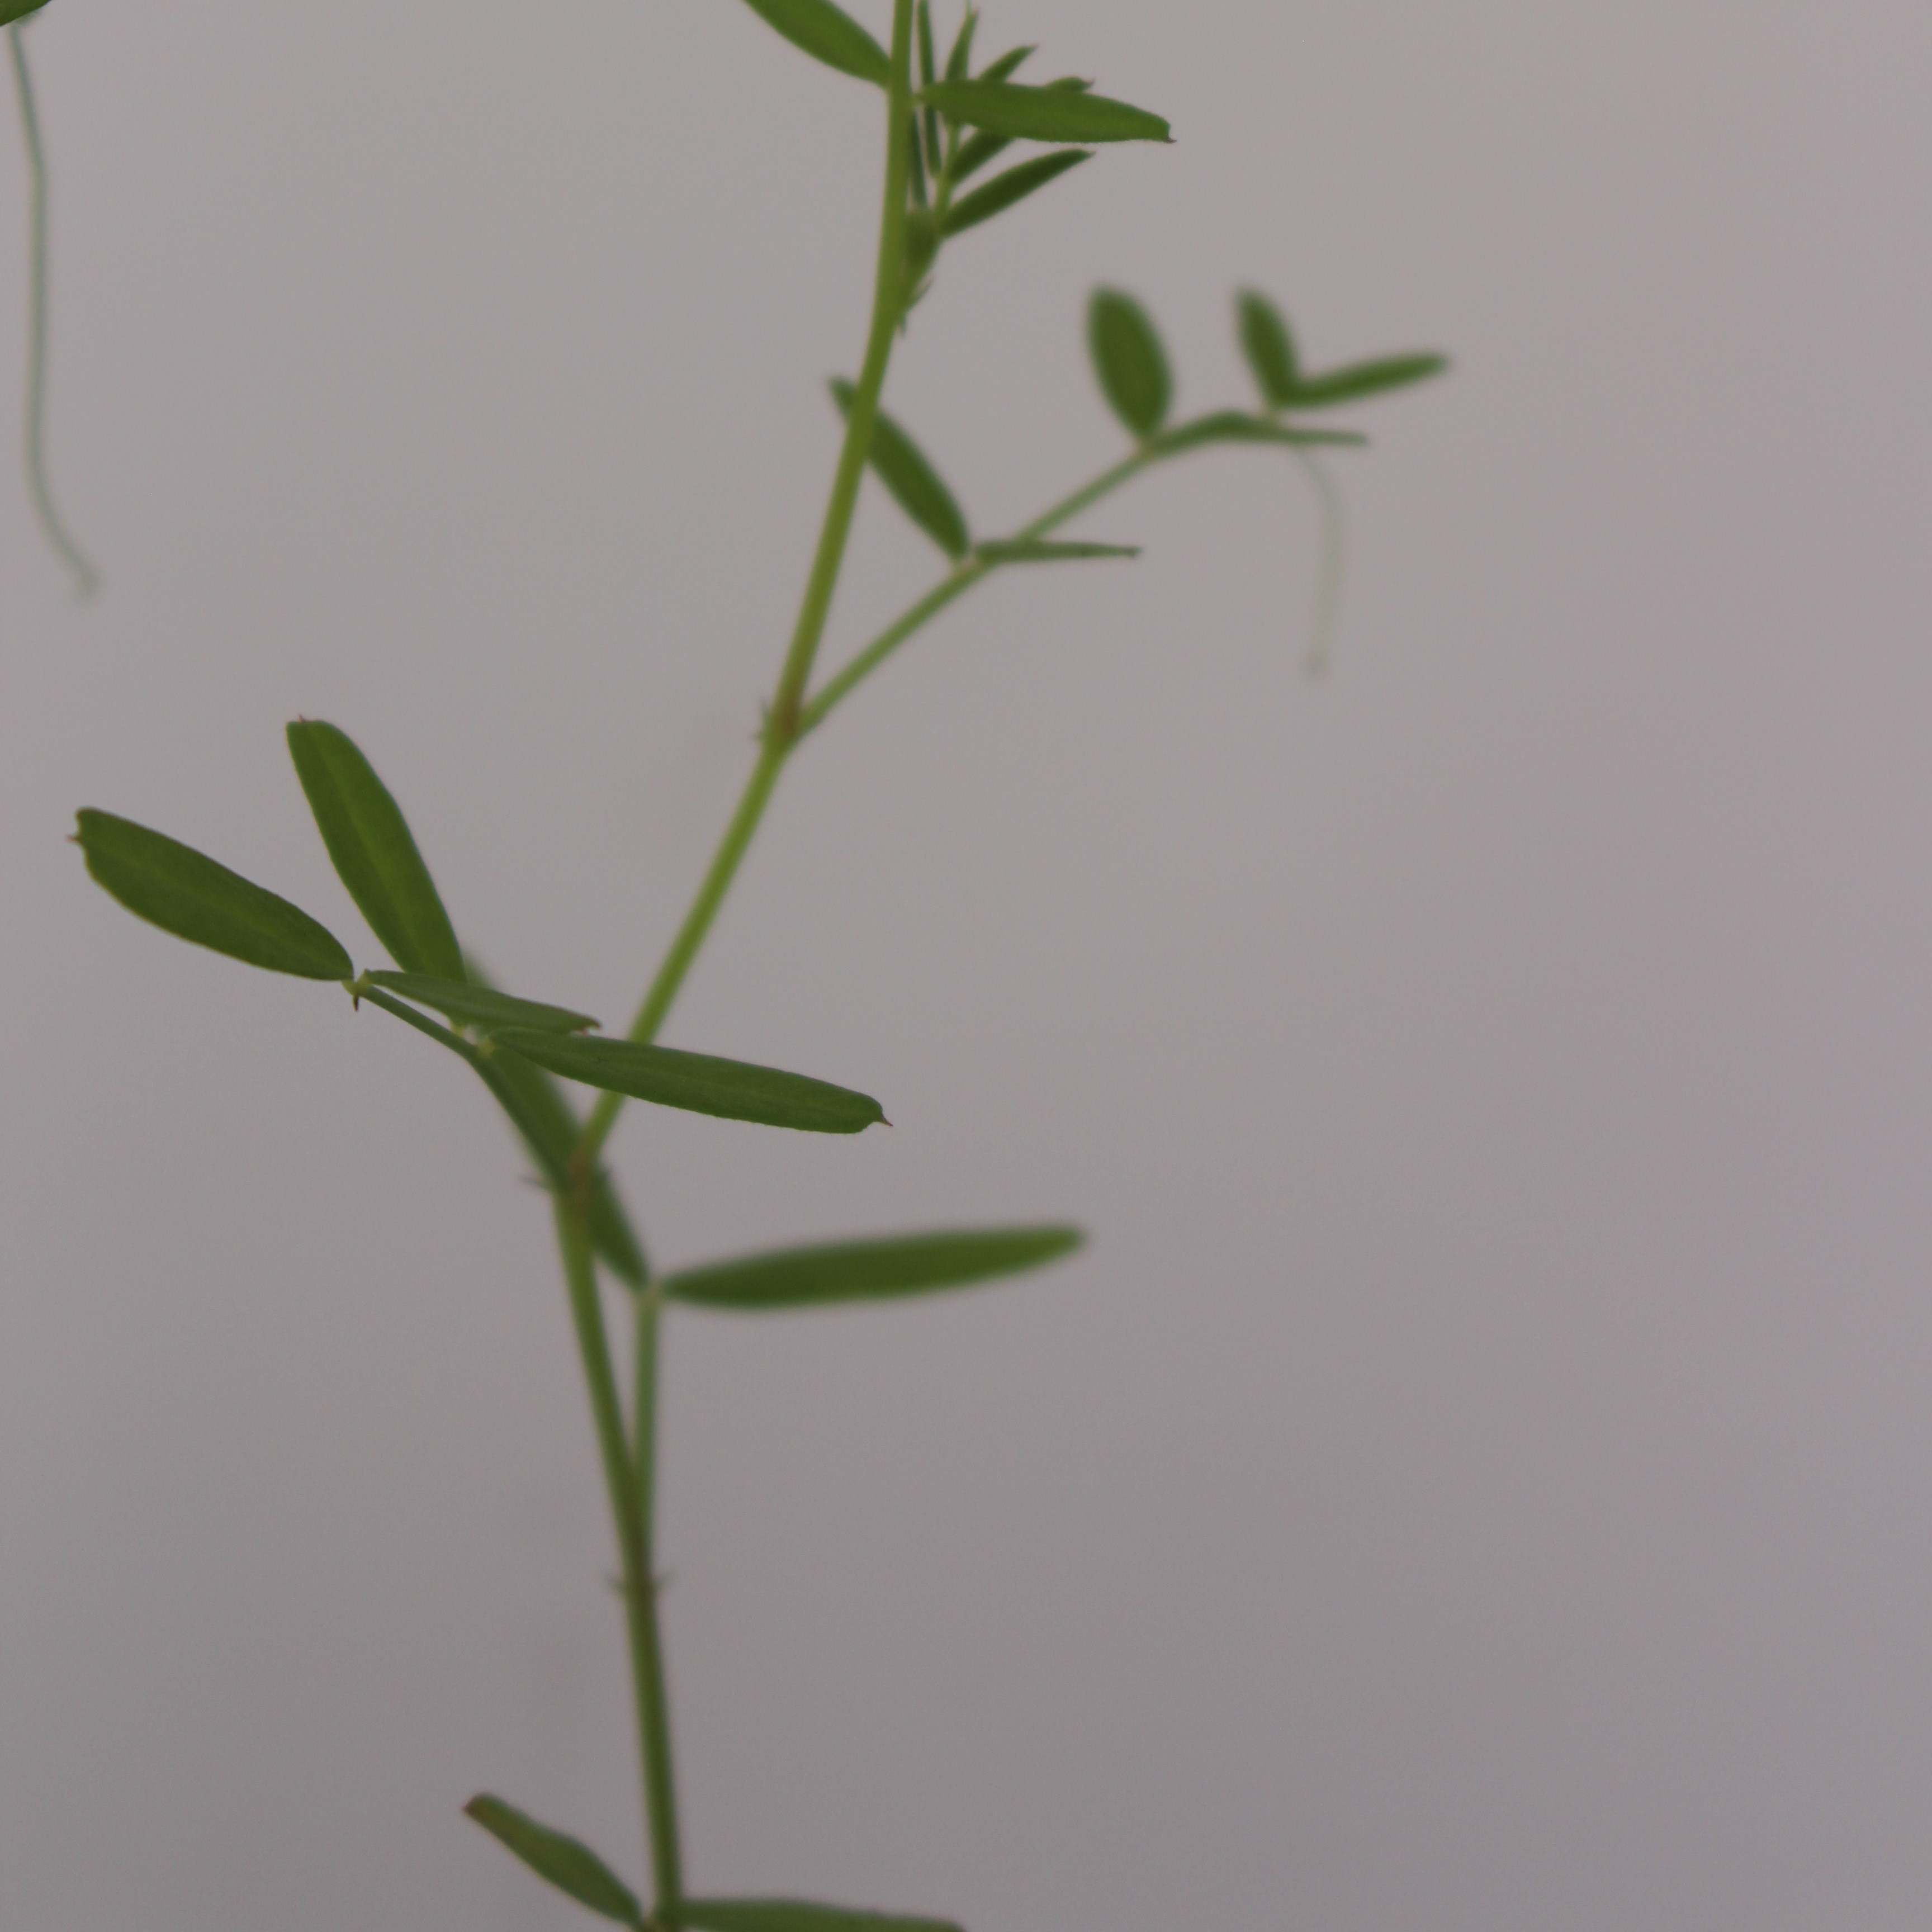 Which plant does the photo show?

Vicia sativa
